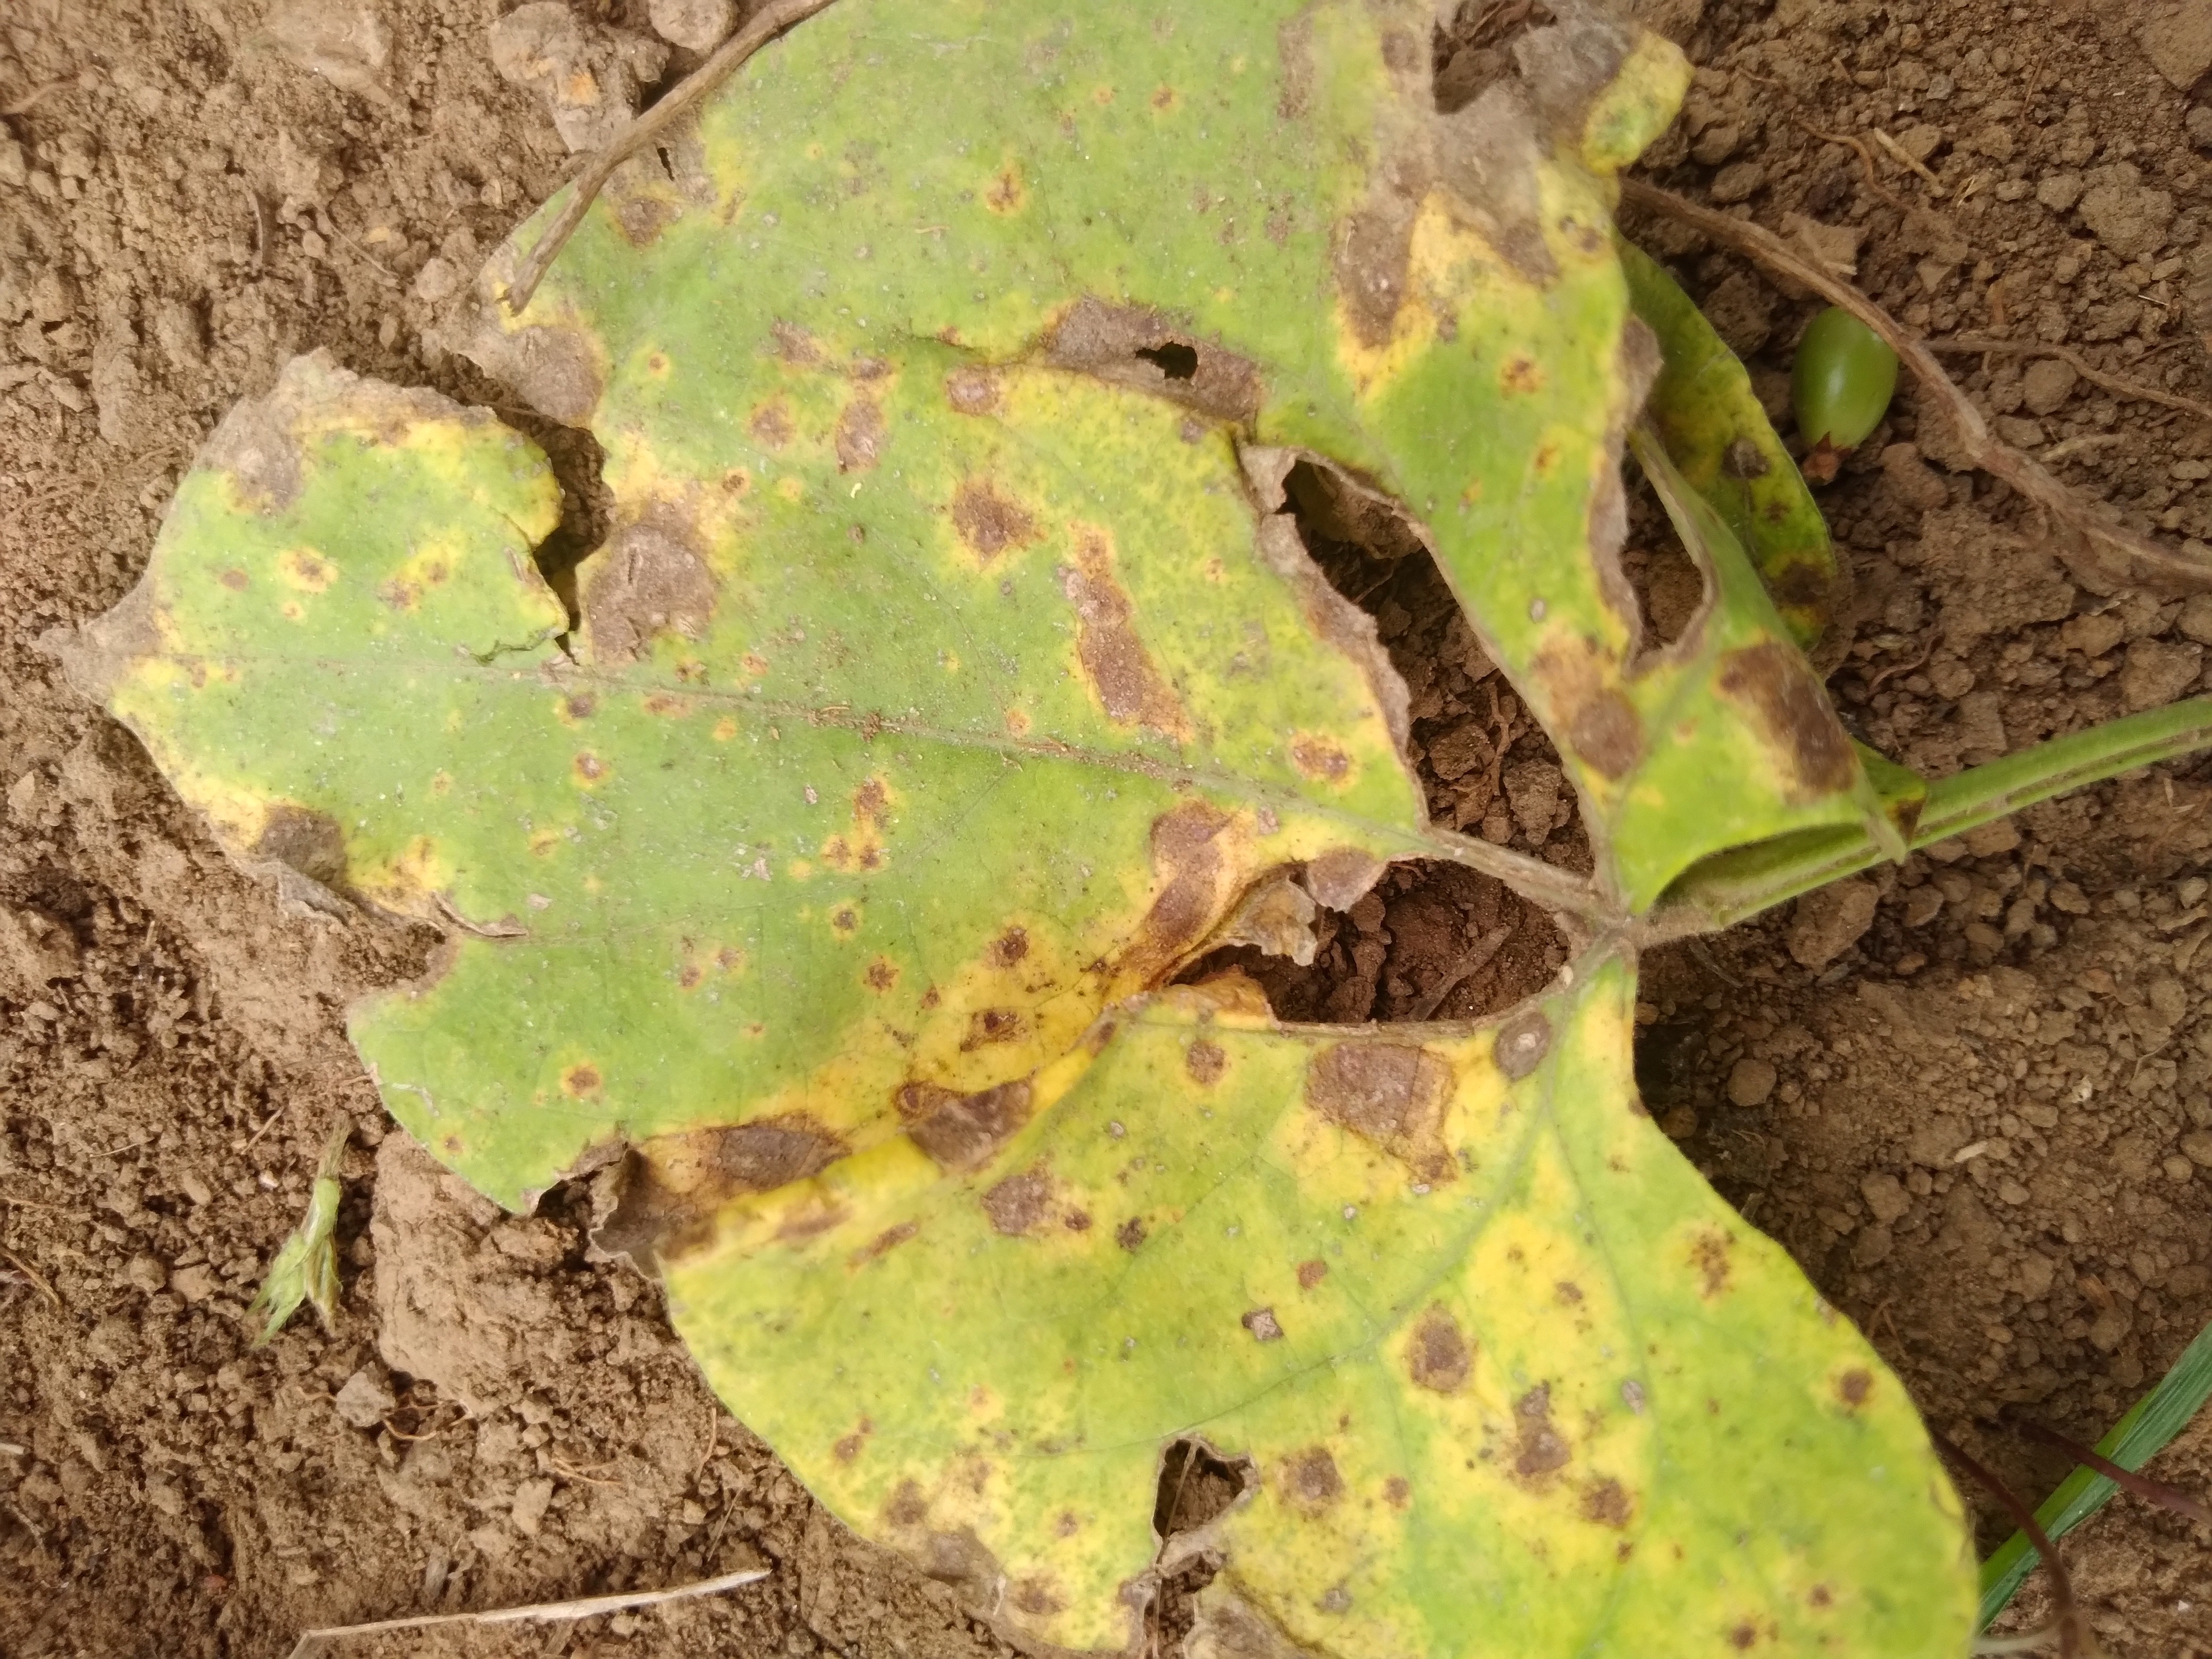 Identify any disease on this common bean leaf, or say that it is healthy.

rust
